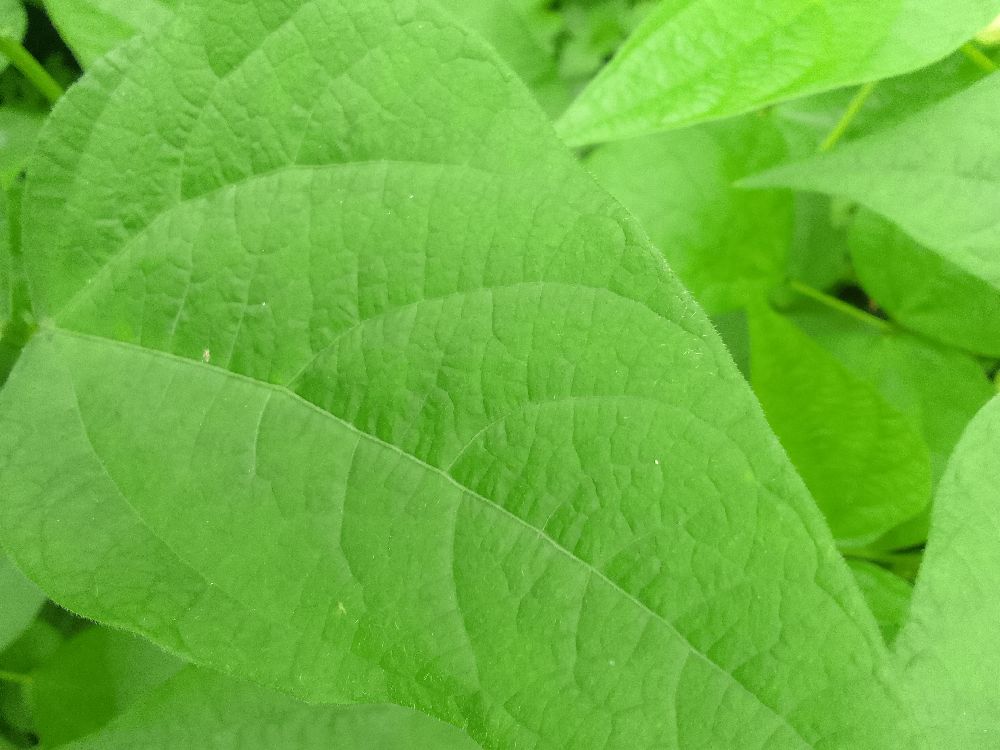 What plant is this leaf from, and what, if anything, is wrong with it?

common bean, healthy
